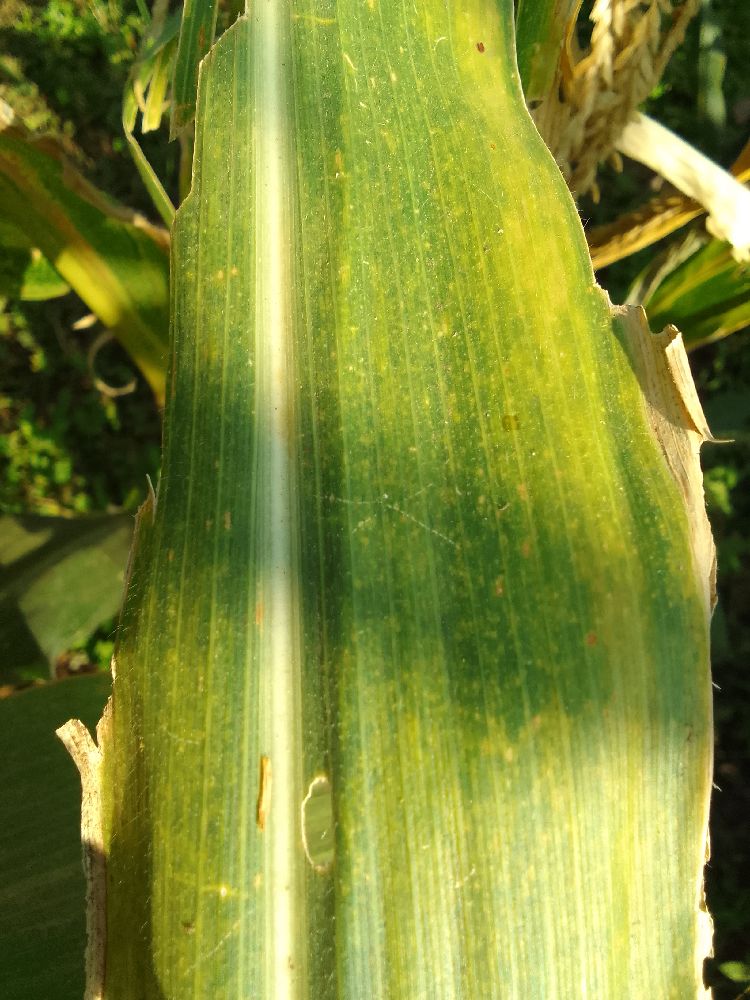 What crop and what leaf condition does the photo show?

maize, maize lethal necrosis
